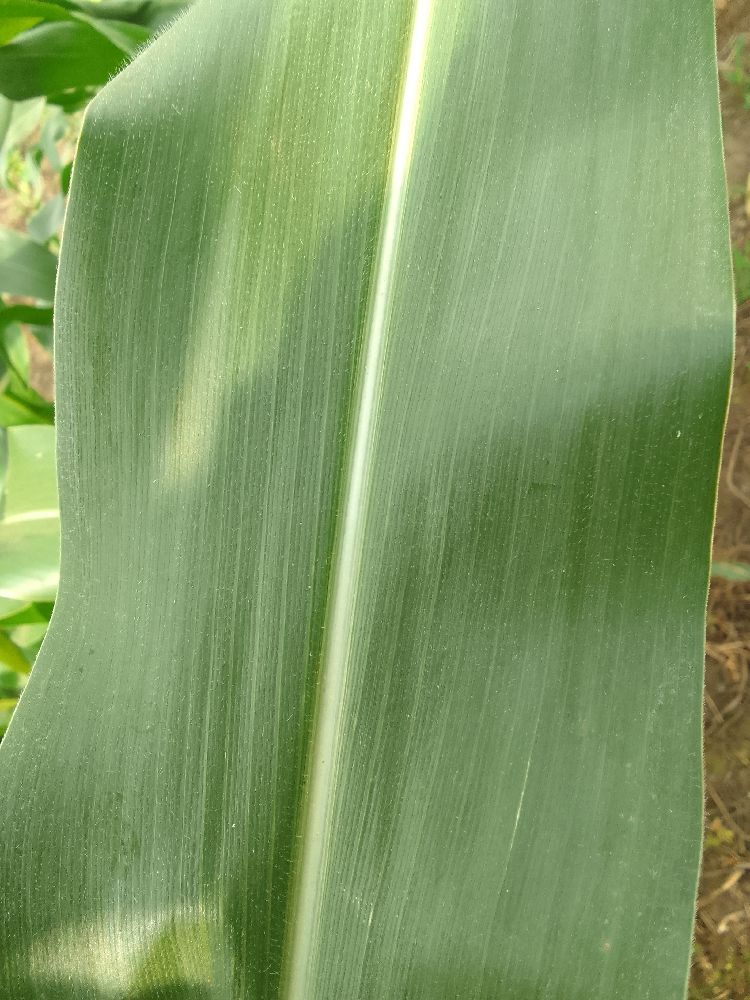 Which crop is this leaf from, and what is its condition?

maize, healthy
